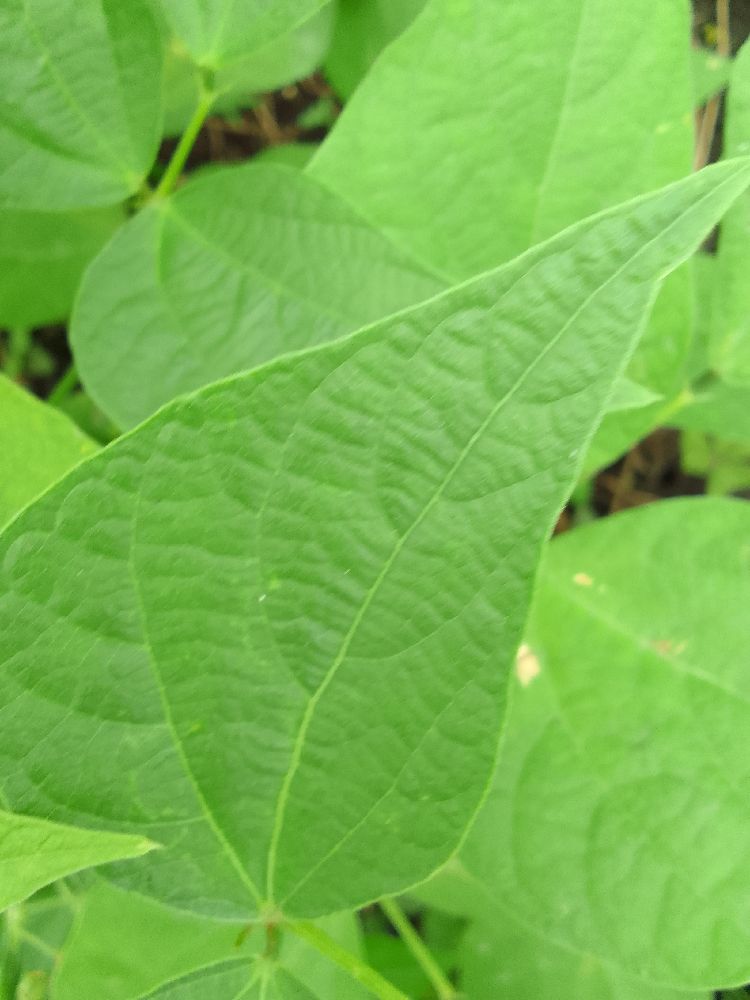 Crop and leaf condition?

common bean, healthy
